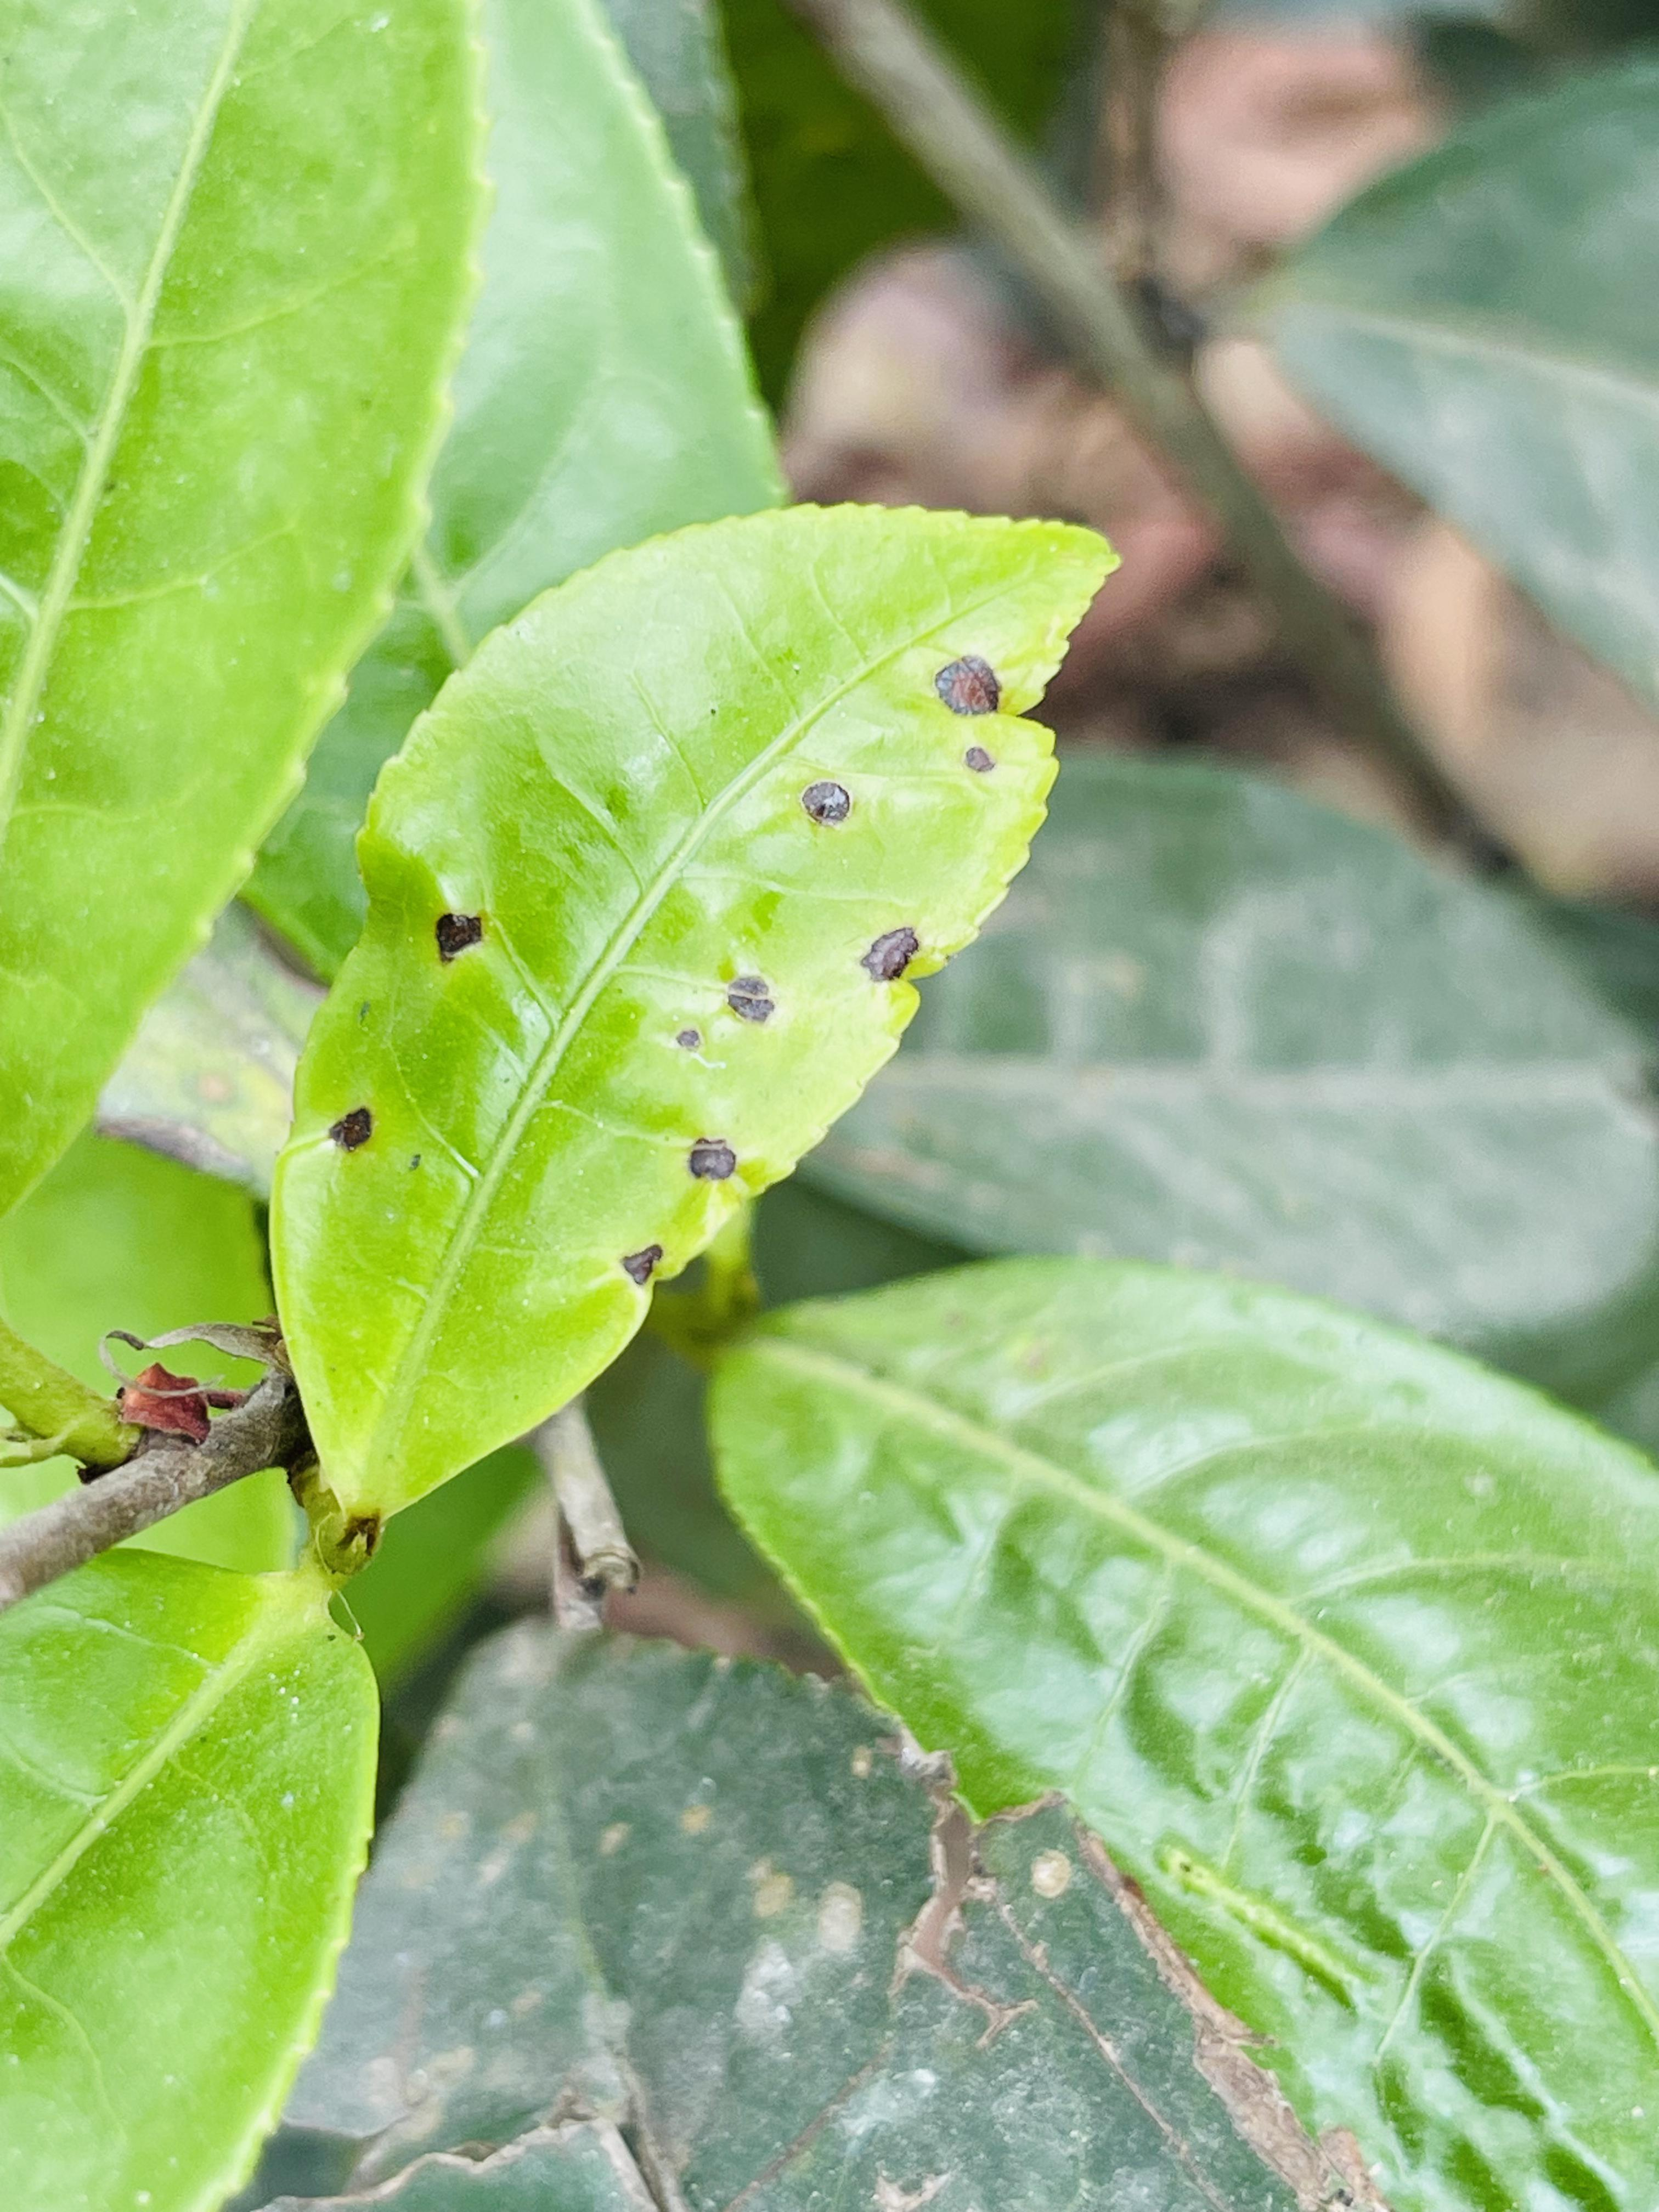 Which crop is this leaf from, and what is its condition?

tea, helopeltis
